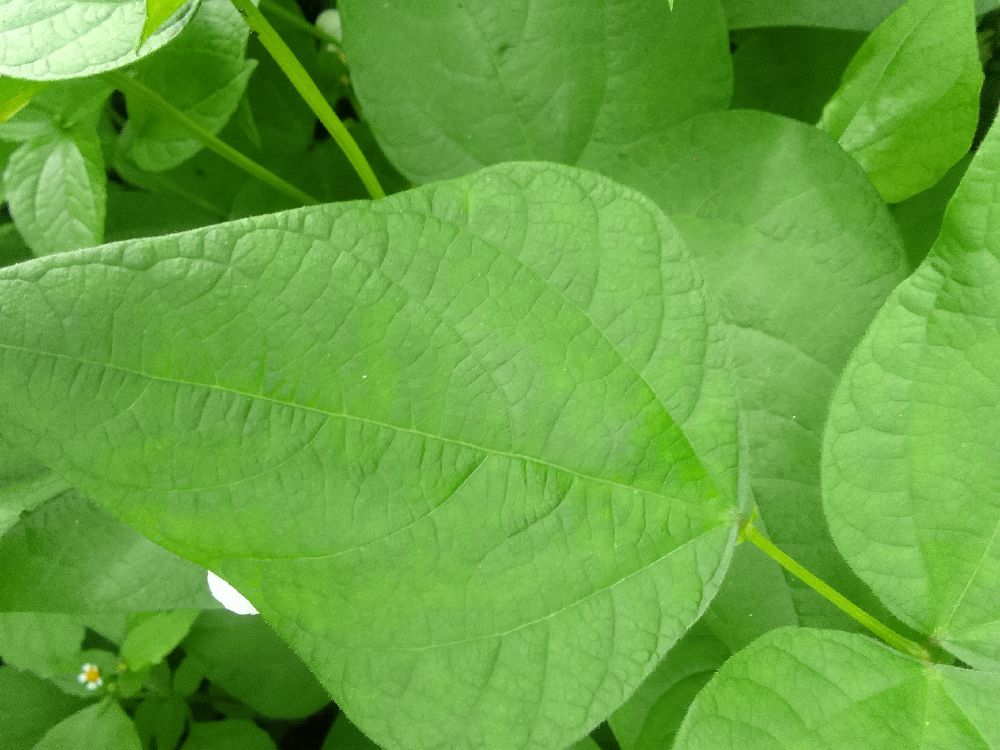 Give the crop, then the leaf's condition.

common bean, healthy
